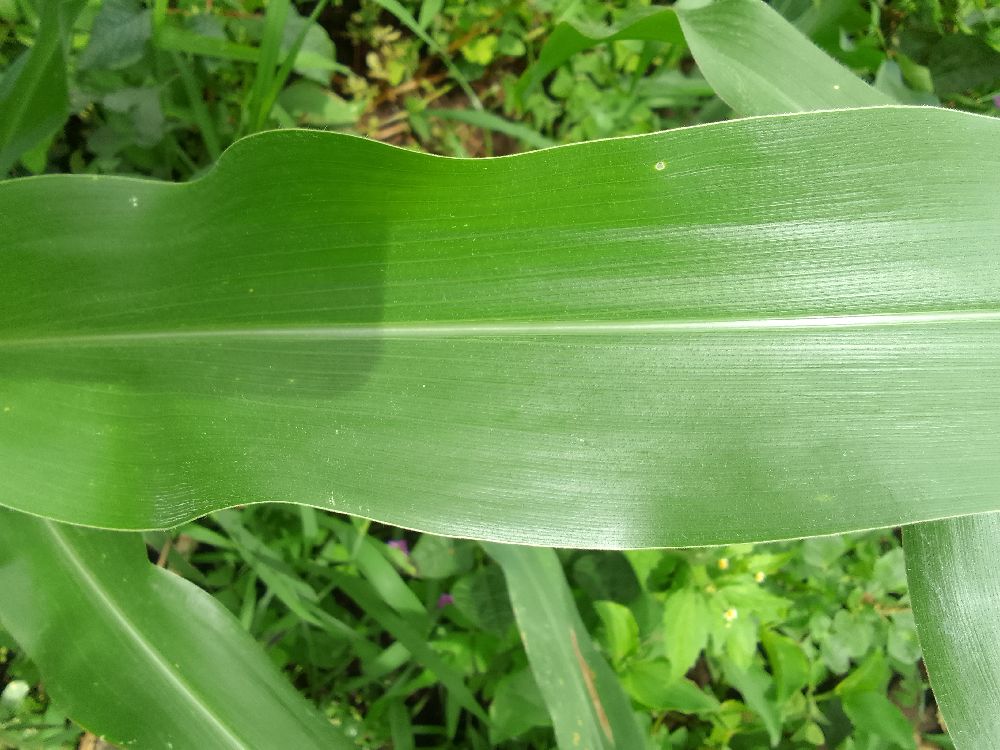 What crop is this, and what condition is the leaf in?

maize, healthy
